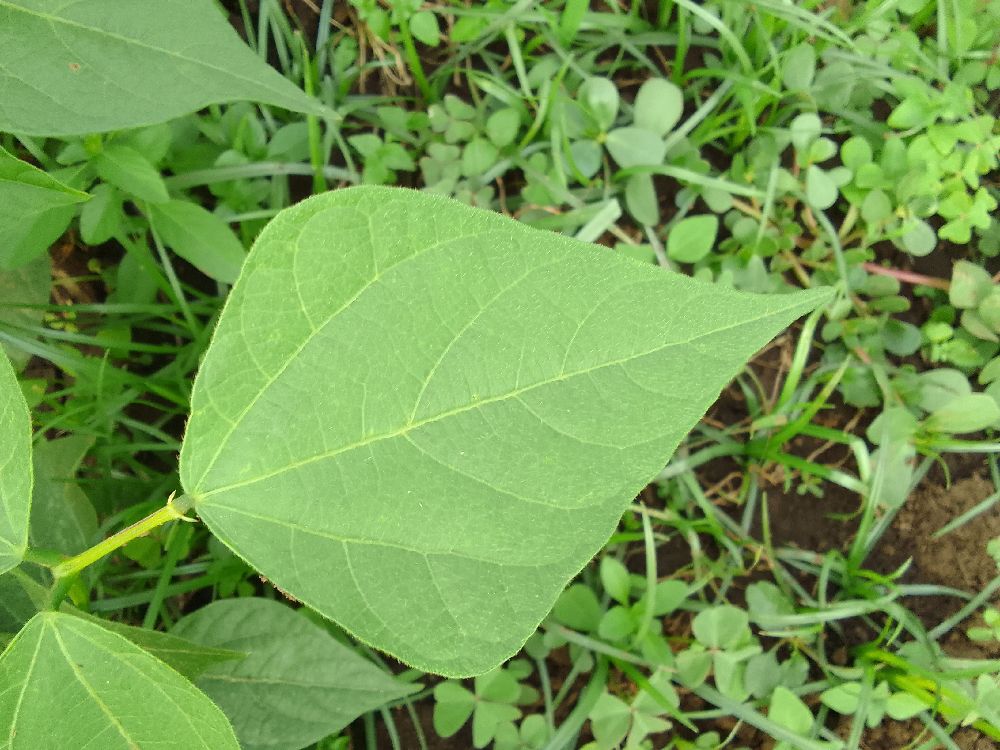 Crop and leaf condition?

common bean, healthy
